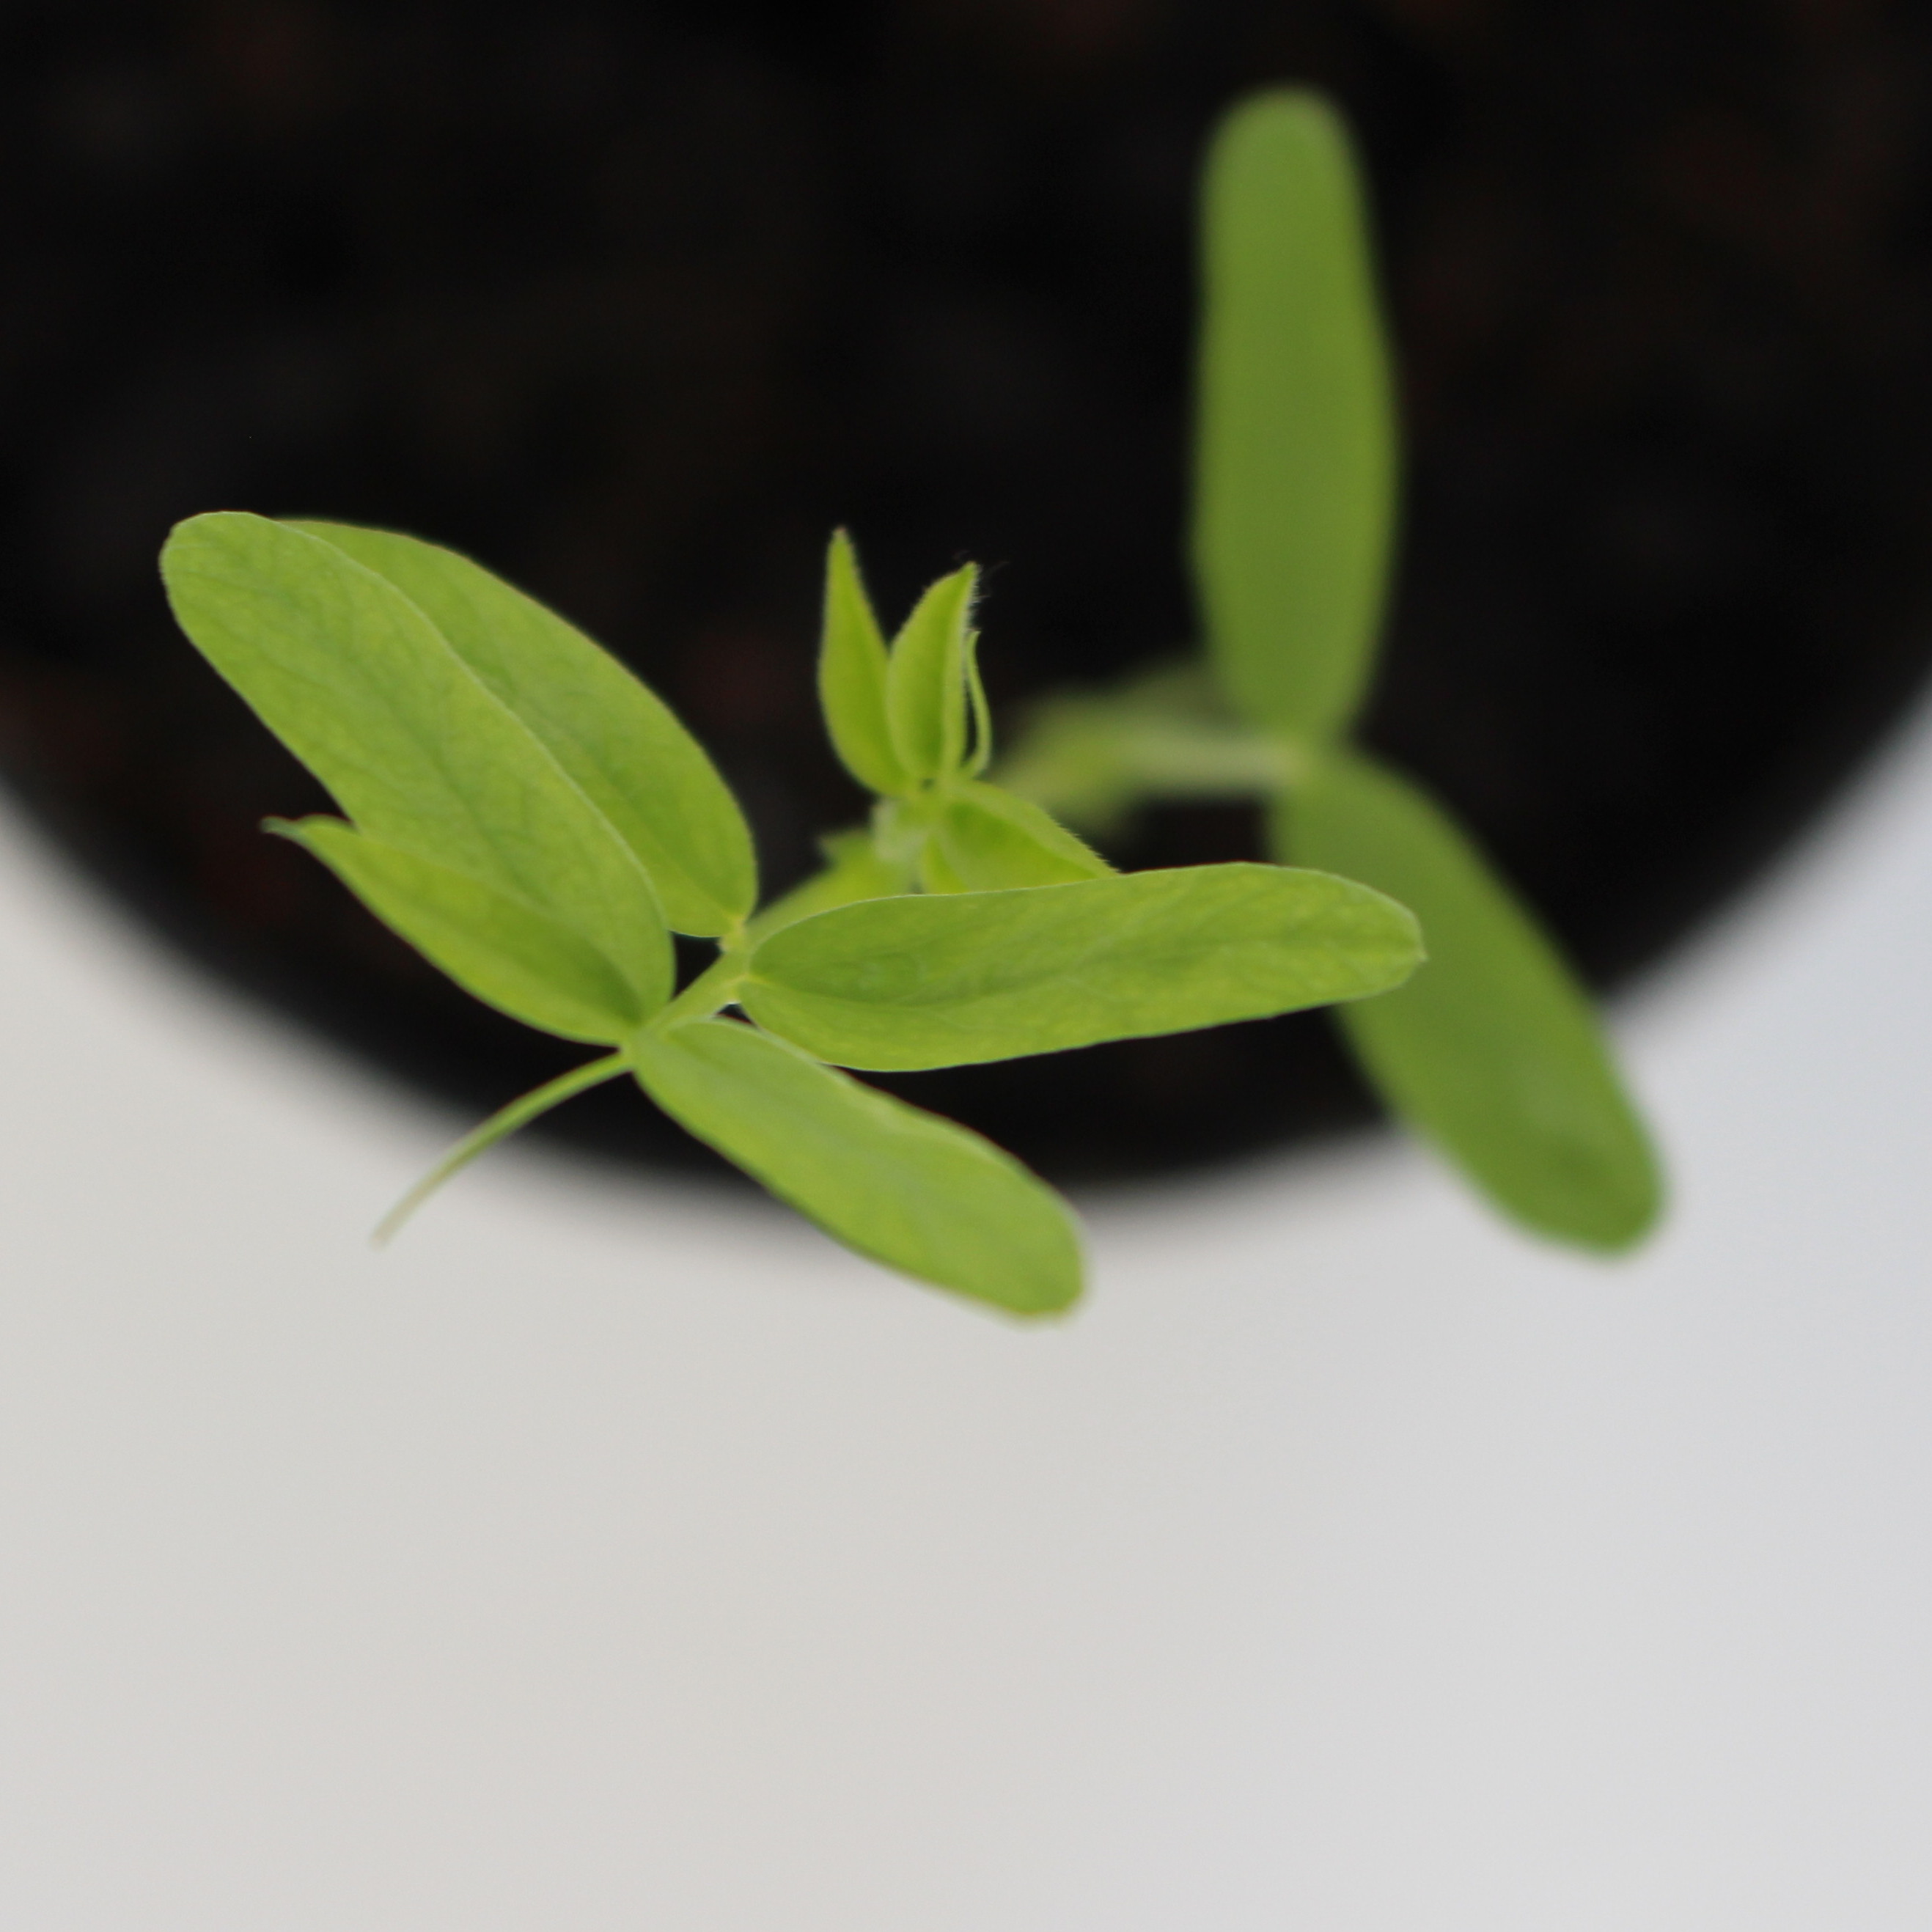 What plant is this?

Vicia sativa
